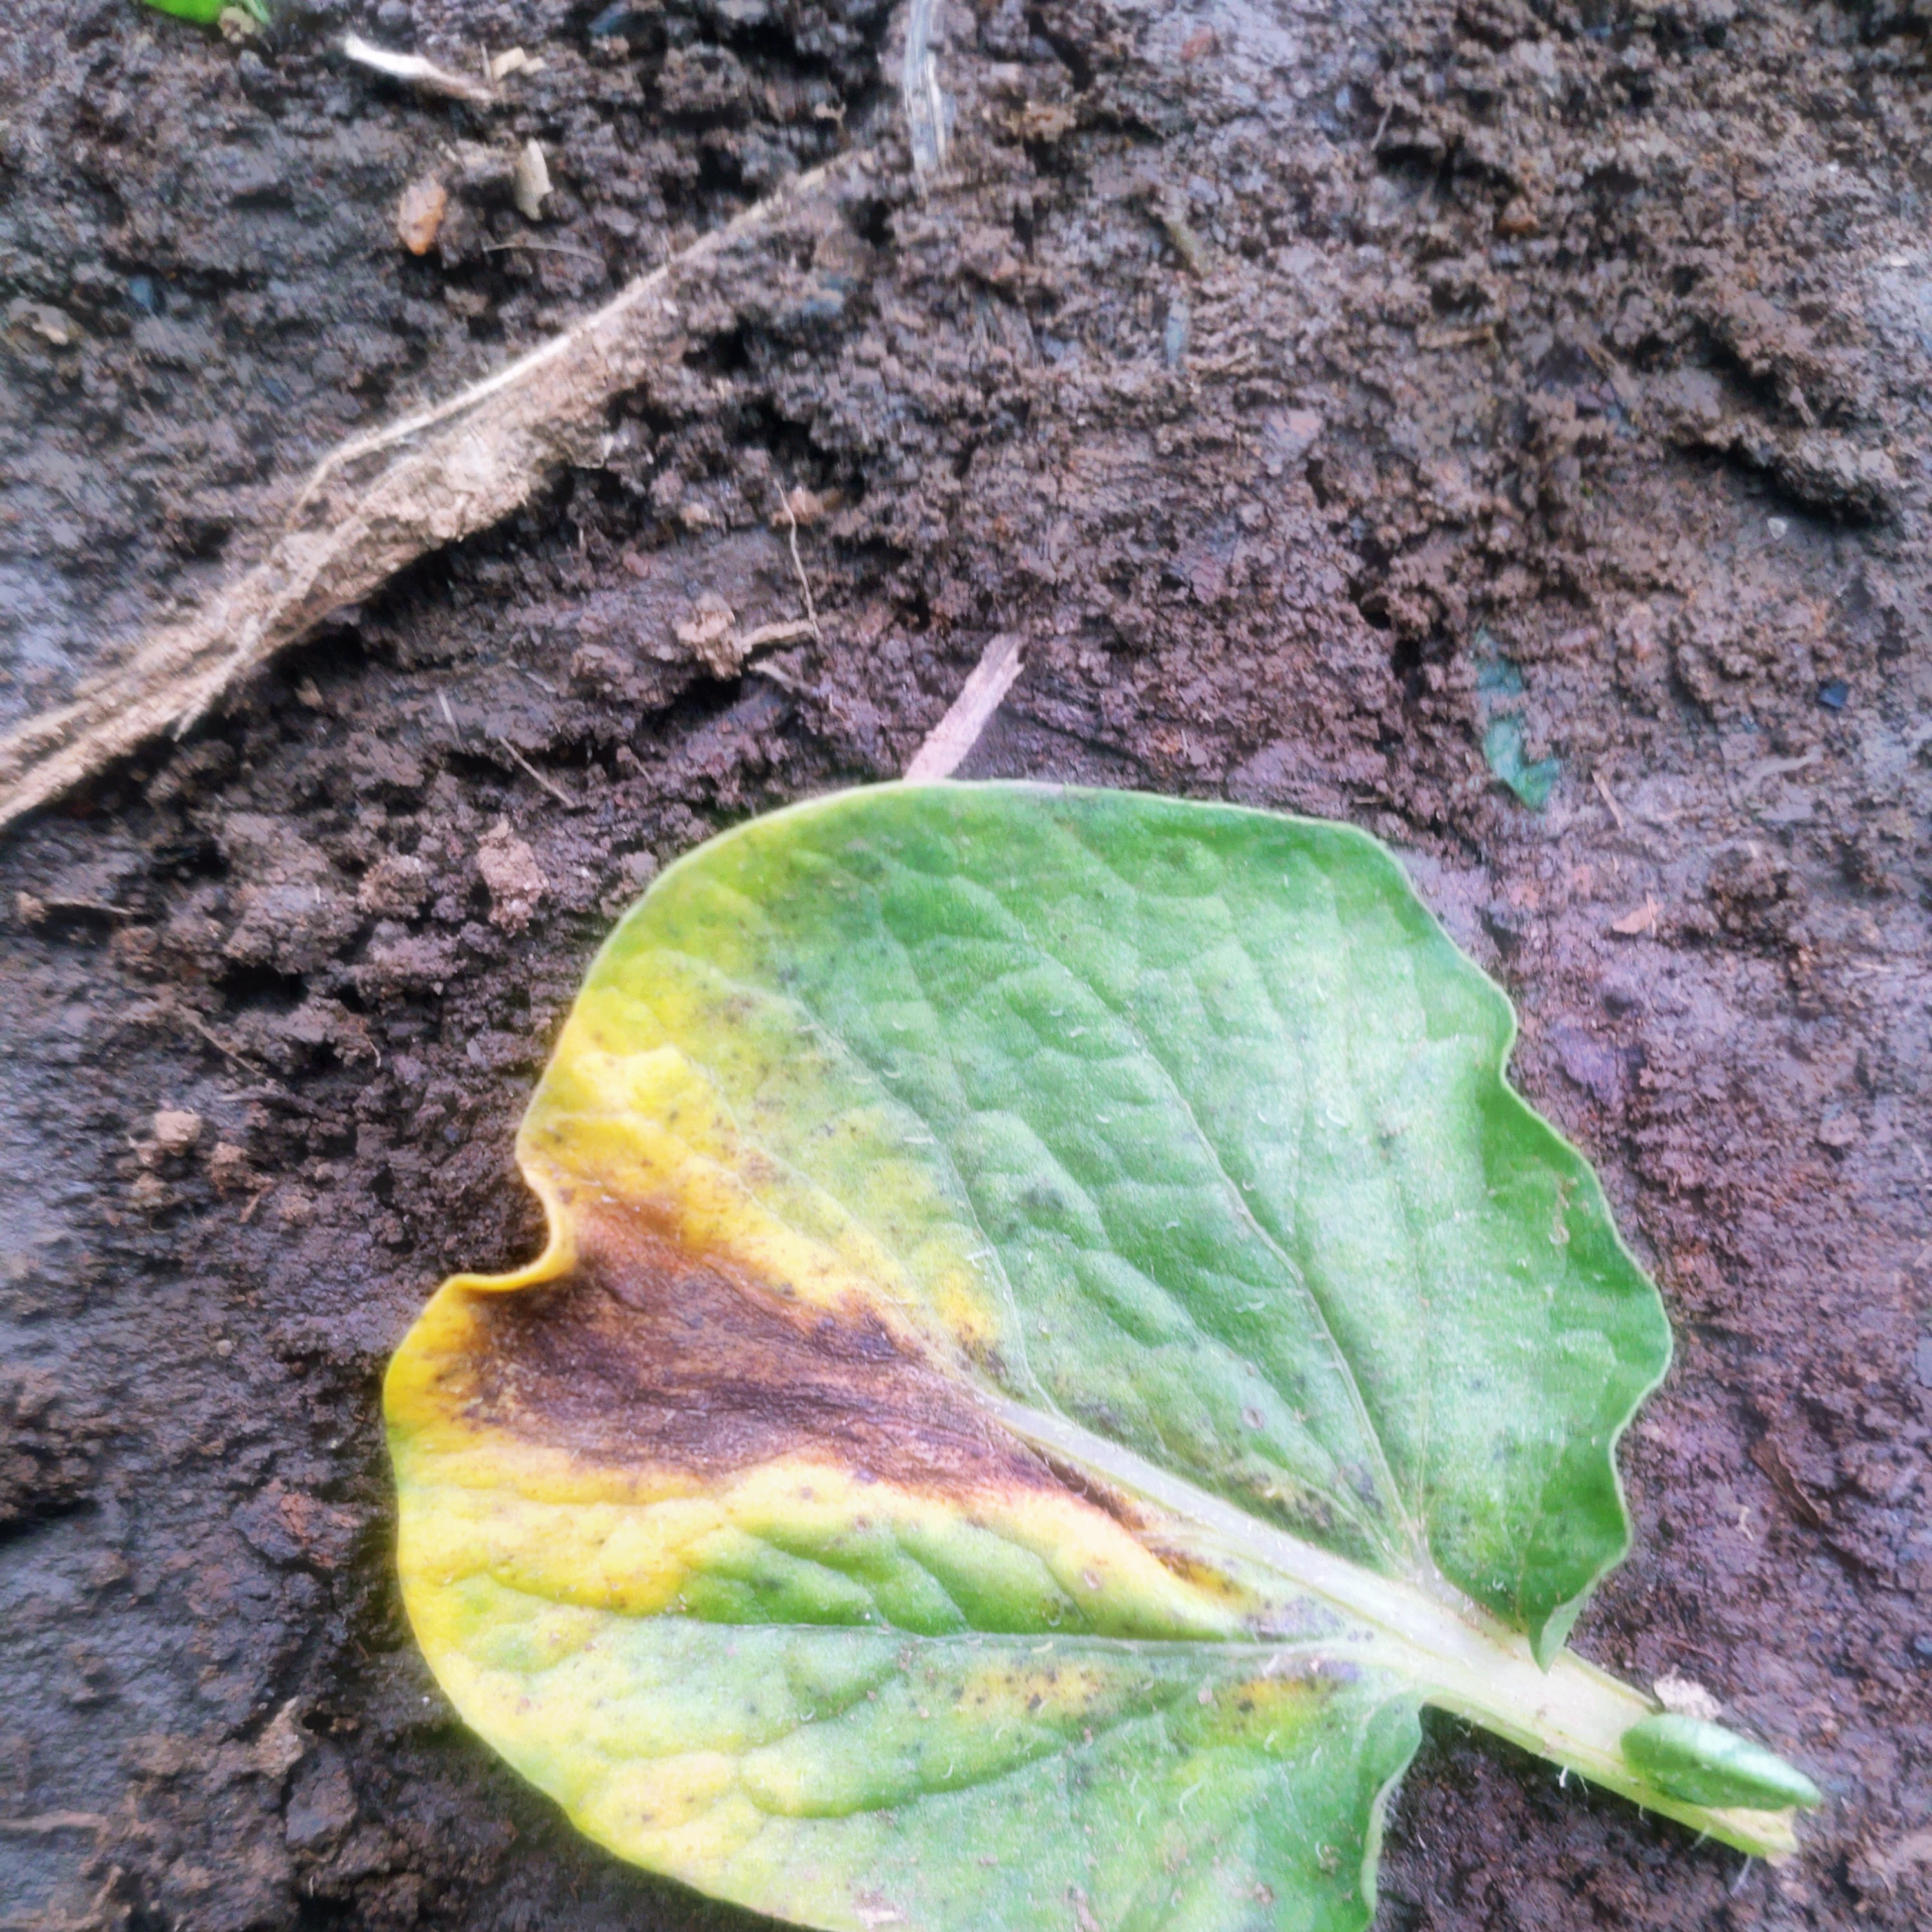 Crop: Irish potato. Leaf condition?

late blight
